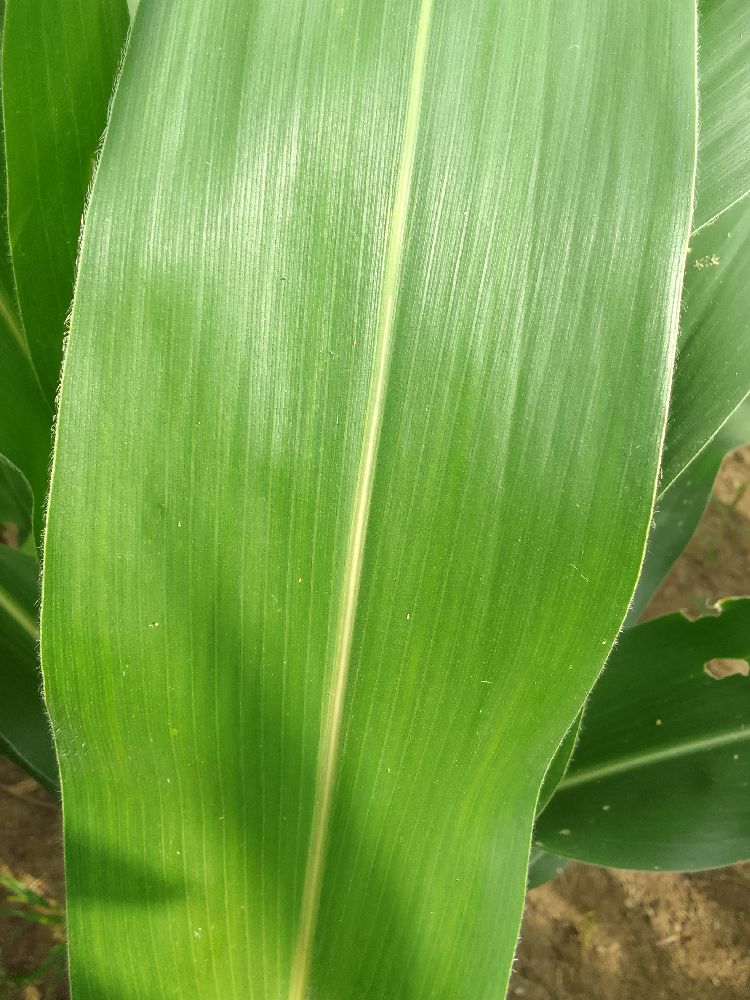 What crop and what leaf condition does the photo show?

maize, healthy
